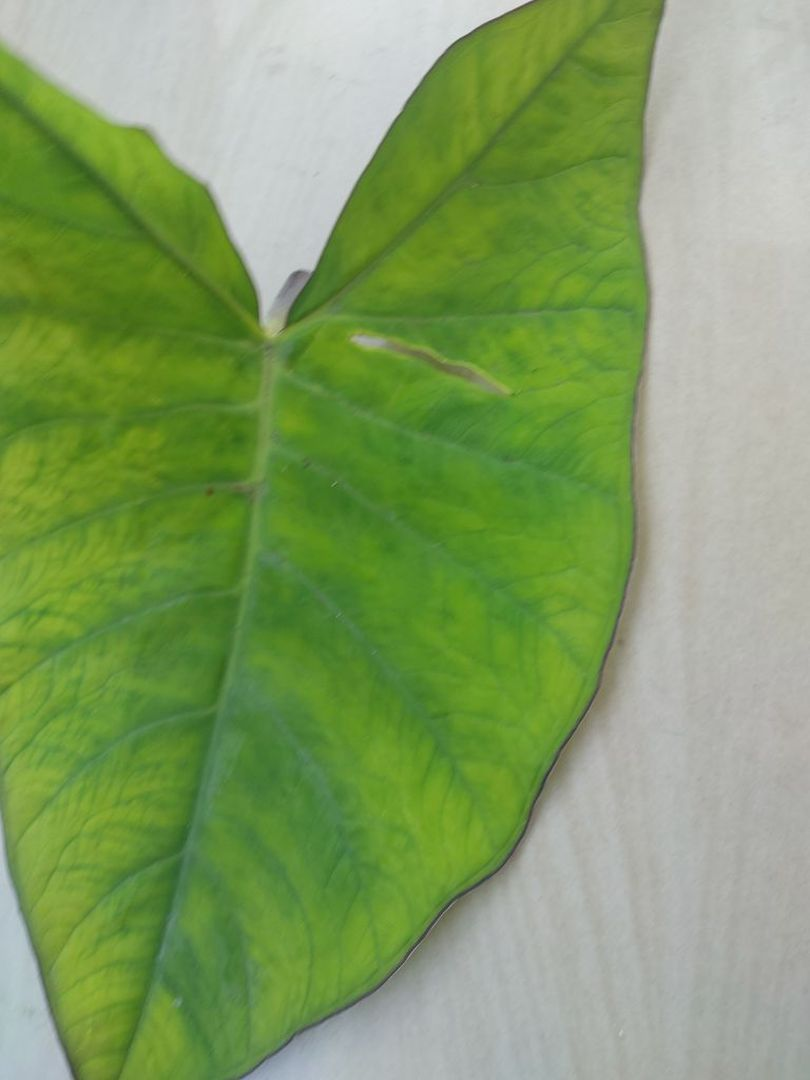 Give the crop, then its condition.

taro, mosaic
